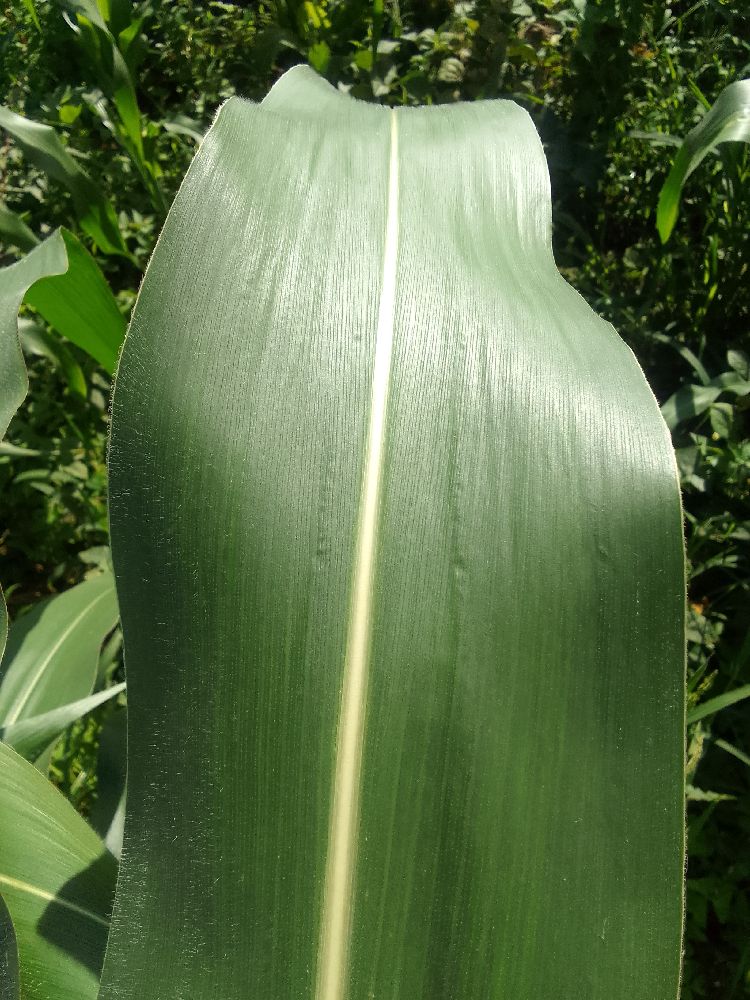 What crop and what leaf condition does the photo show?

maize, healthy
